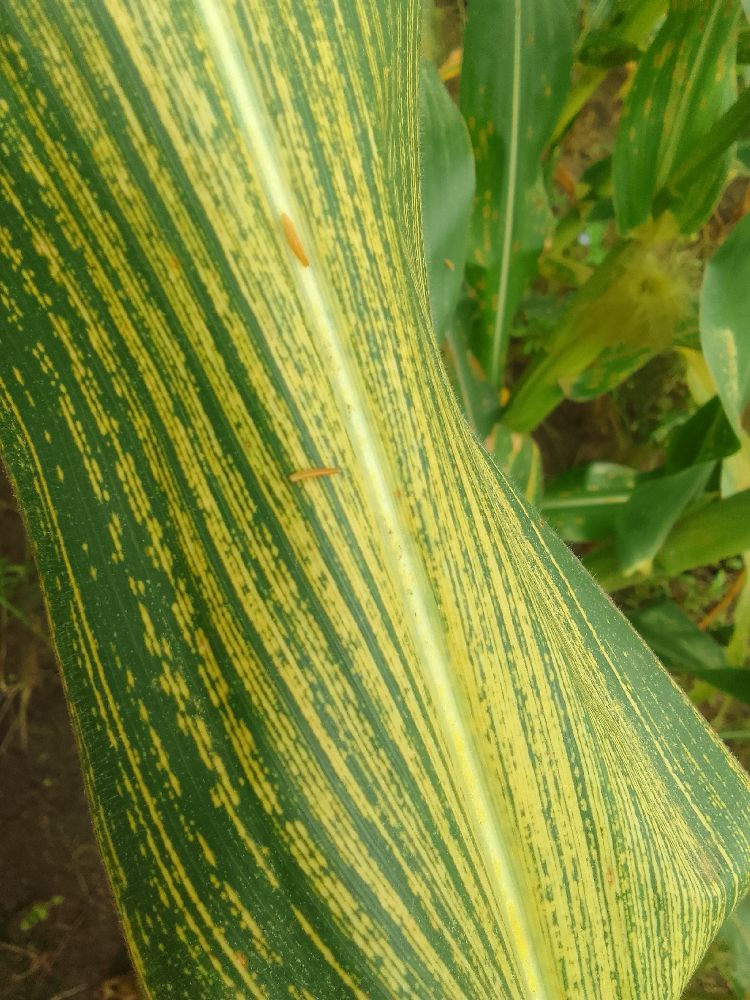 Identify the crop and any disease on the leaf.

maize, maize streak virus
